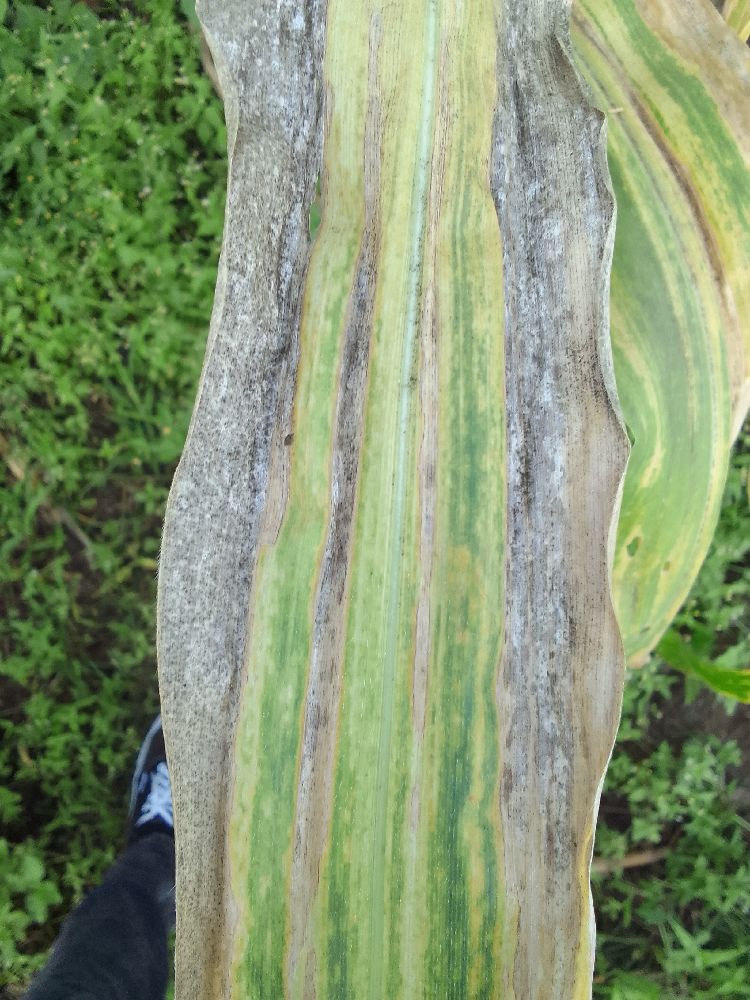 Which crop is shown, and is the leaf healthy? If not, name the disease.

maize, maize lethal necrosis
